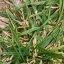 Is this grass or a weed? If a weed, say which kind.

grass
